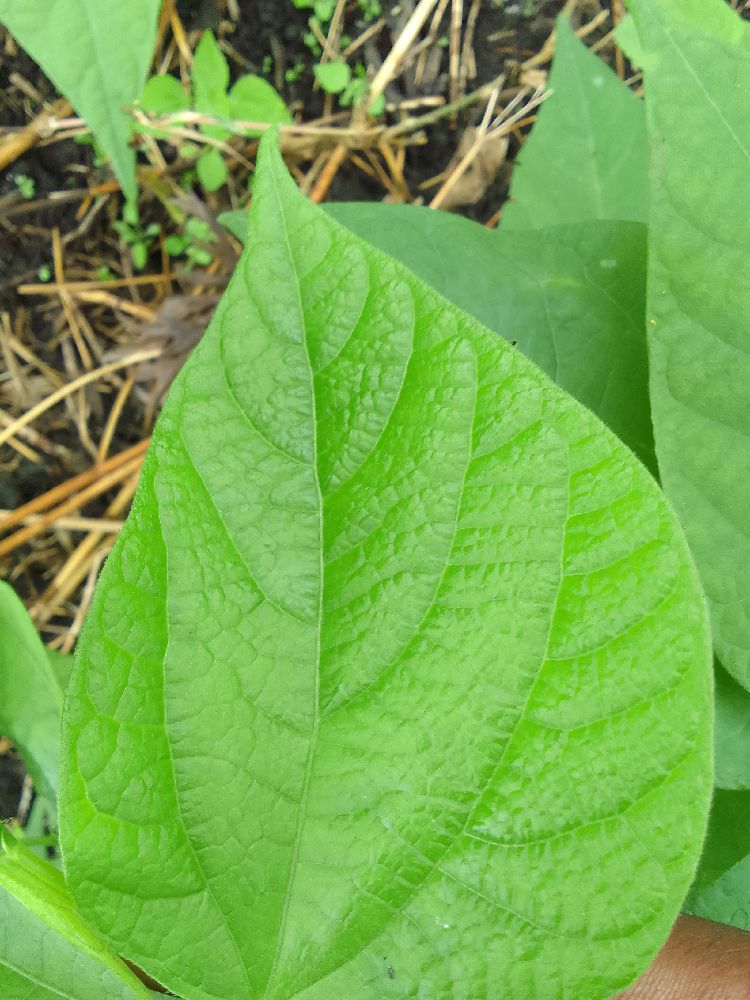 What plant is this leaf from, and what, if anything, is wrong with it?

common bean, healthy
